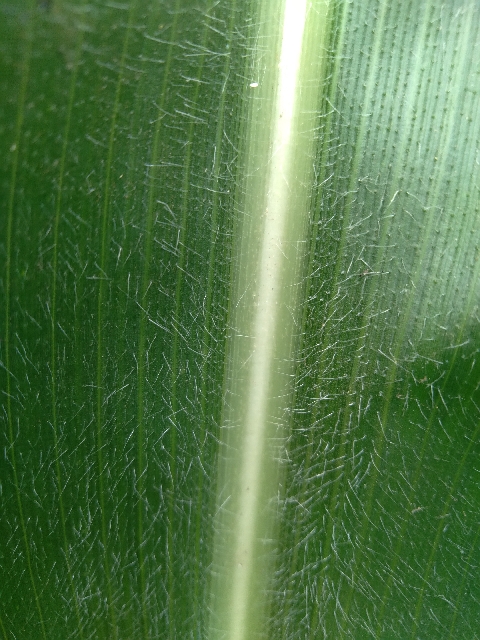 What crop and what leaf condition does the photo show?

maize, healthy
